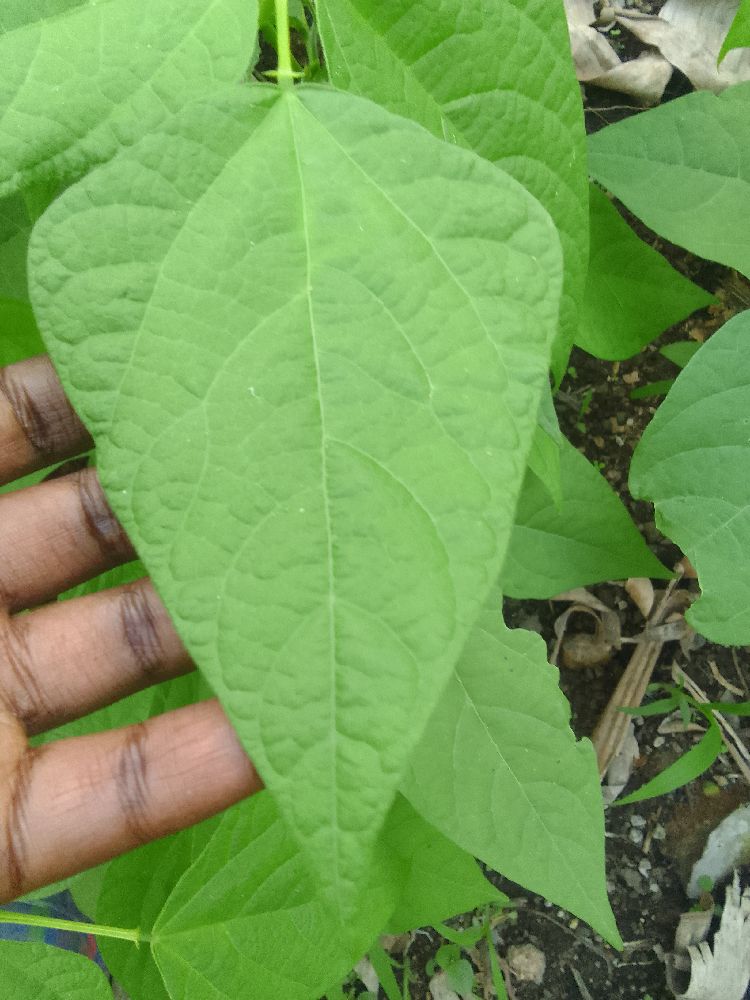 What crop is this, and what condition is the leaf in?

common bean, healthy
